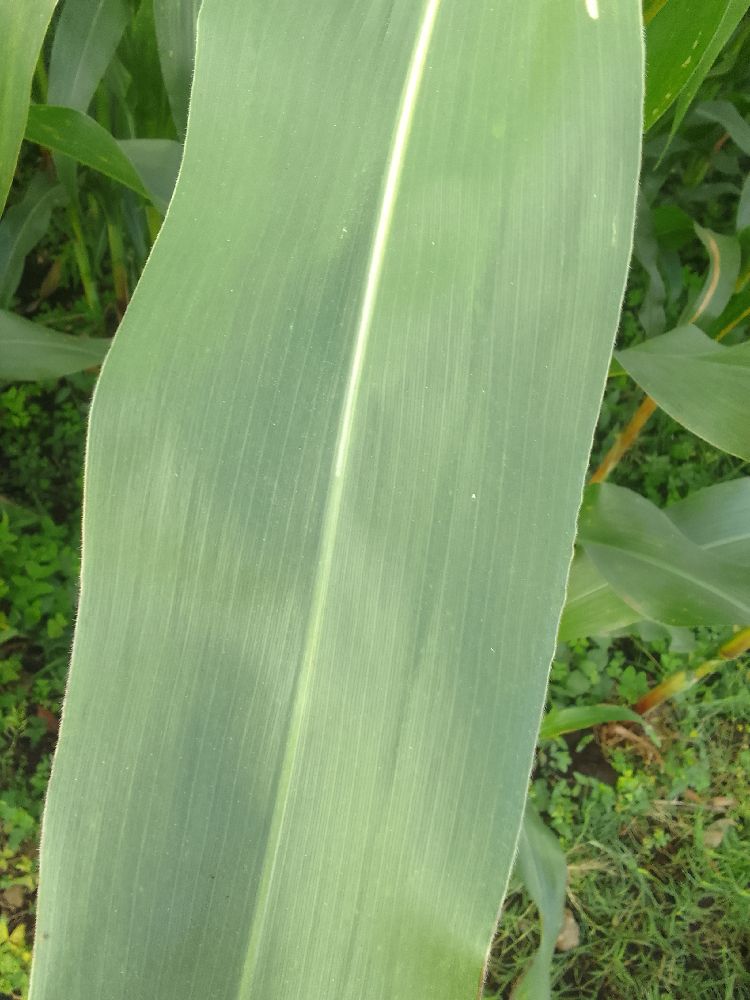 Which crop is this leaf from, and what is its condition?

maize, healthy
